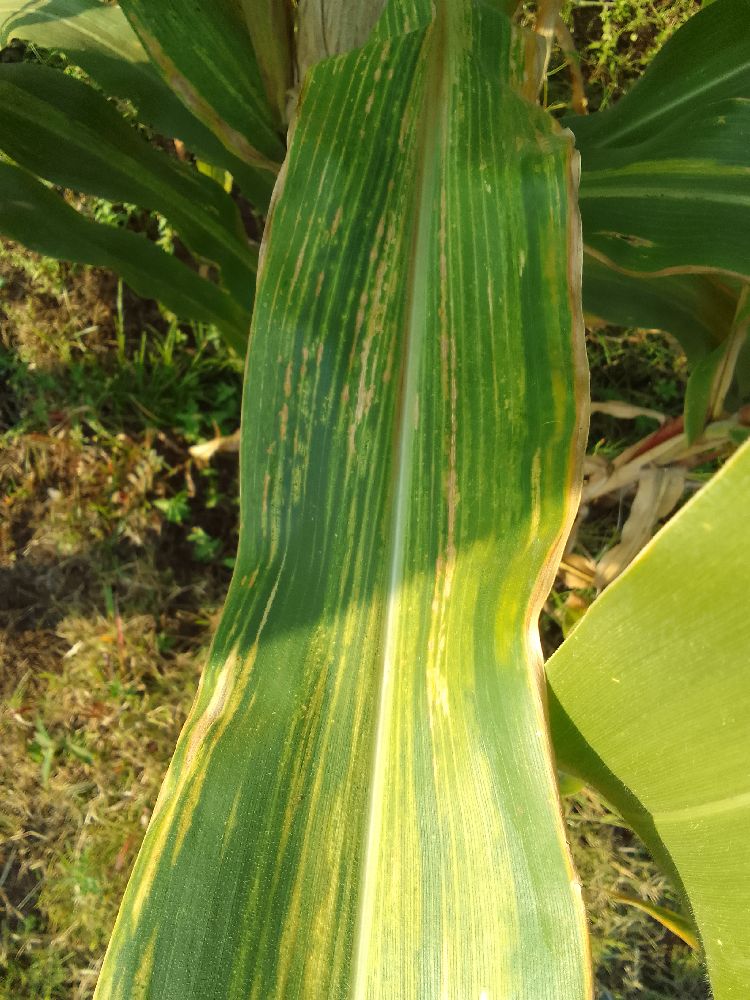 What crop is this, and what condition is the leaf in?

maize, maize lethal necrosis
